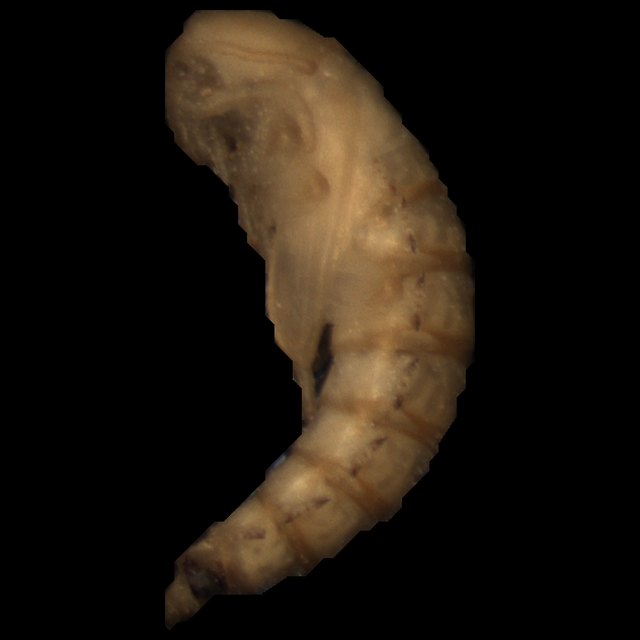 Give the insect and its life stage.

mealworm pupa
